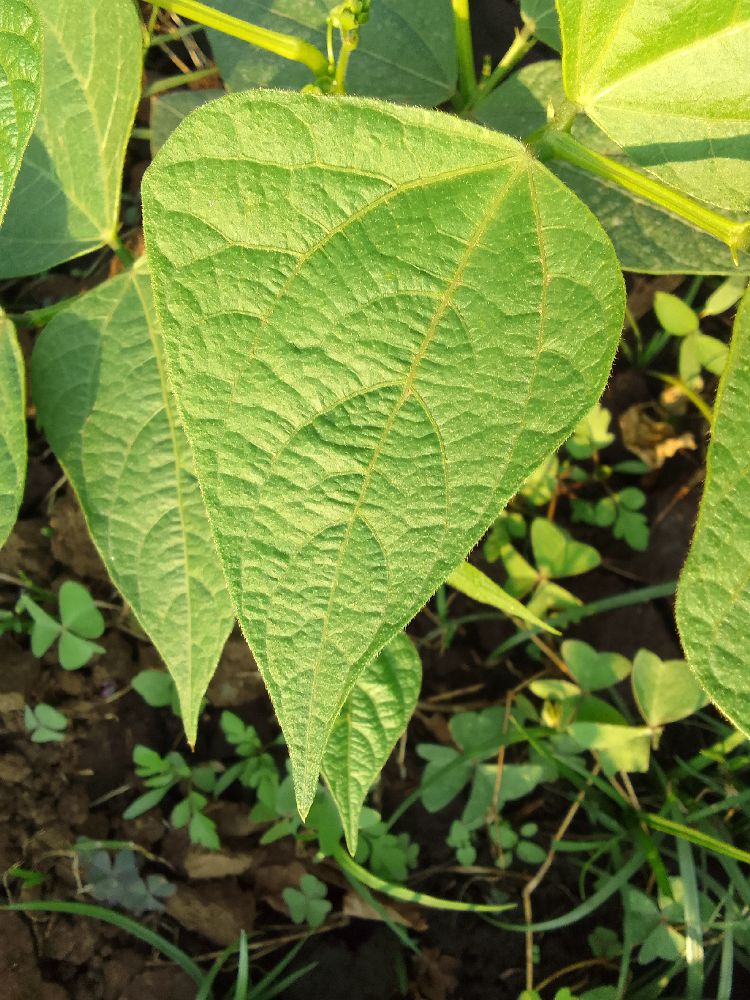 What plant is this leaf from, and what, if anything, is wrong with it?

common bean, healthy
